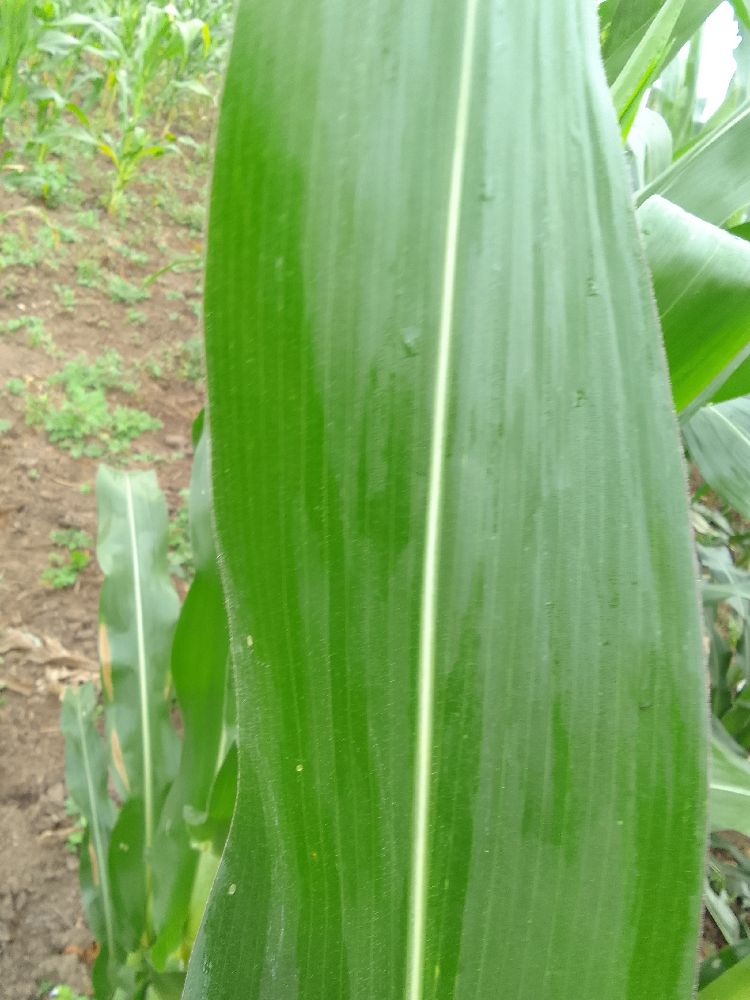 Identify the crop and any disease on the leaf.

maize, healthy
